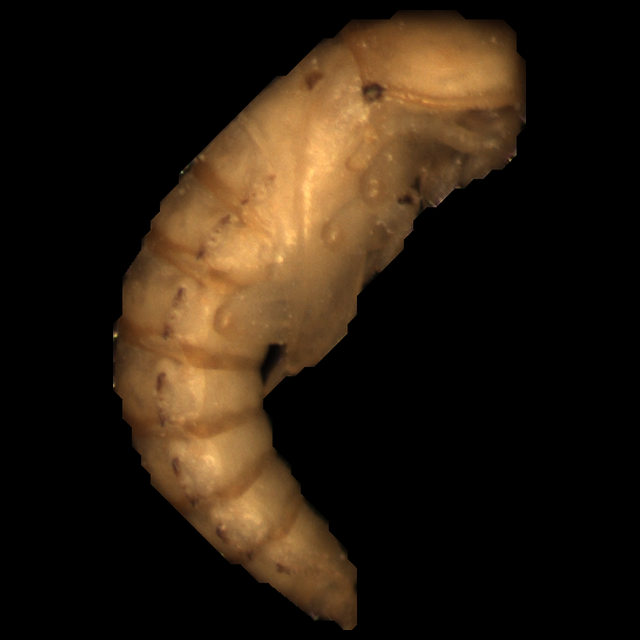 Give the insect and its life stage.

mealworm pupa
